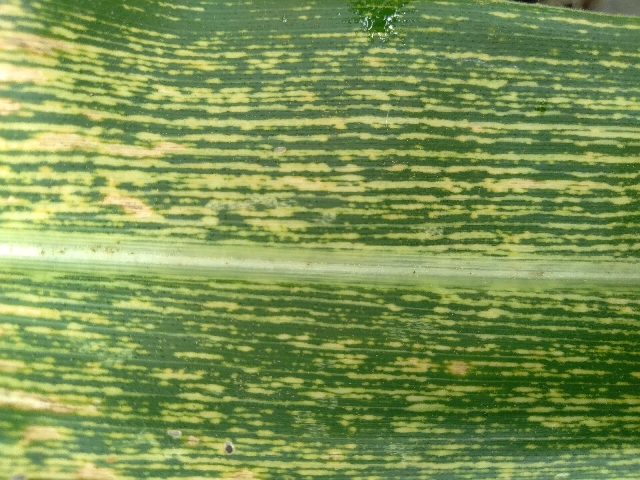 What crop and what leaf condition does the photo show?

maize, maize streak virus
